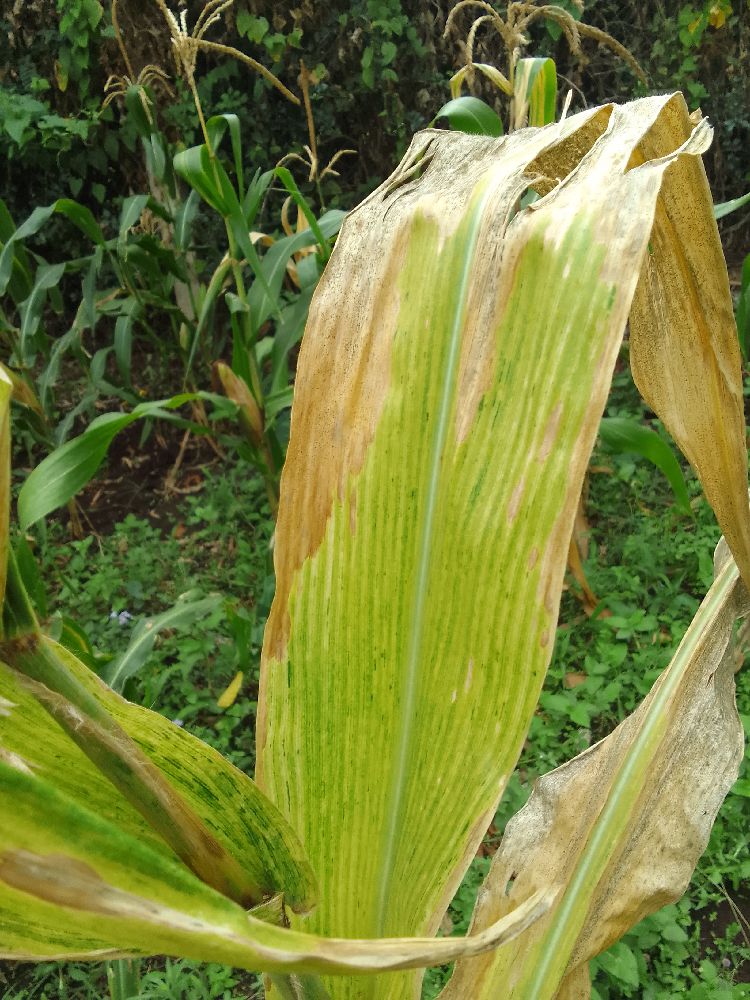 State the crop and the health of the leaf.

maize, maize lethal necrosis
